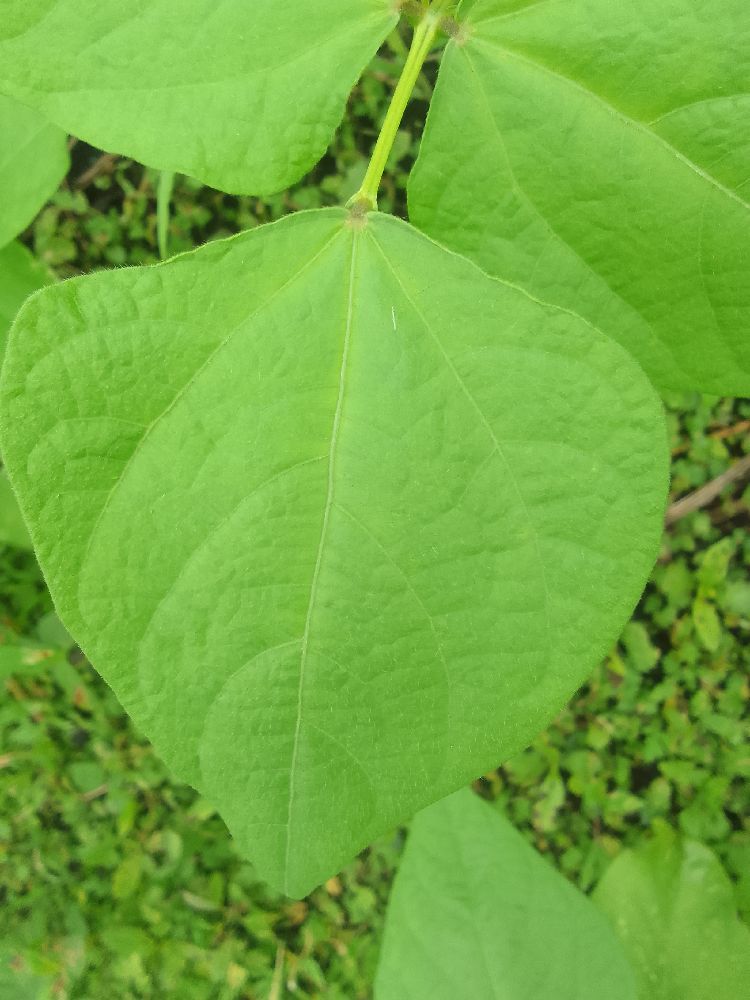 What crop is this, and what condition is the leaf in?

common bean, healthy
